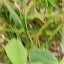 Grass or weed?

unstructured weed
